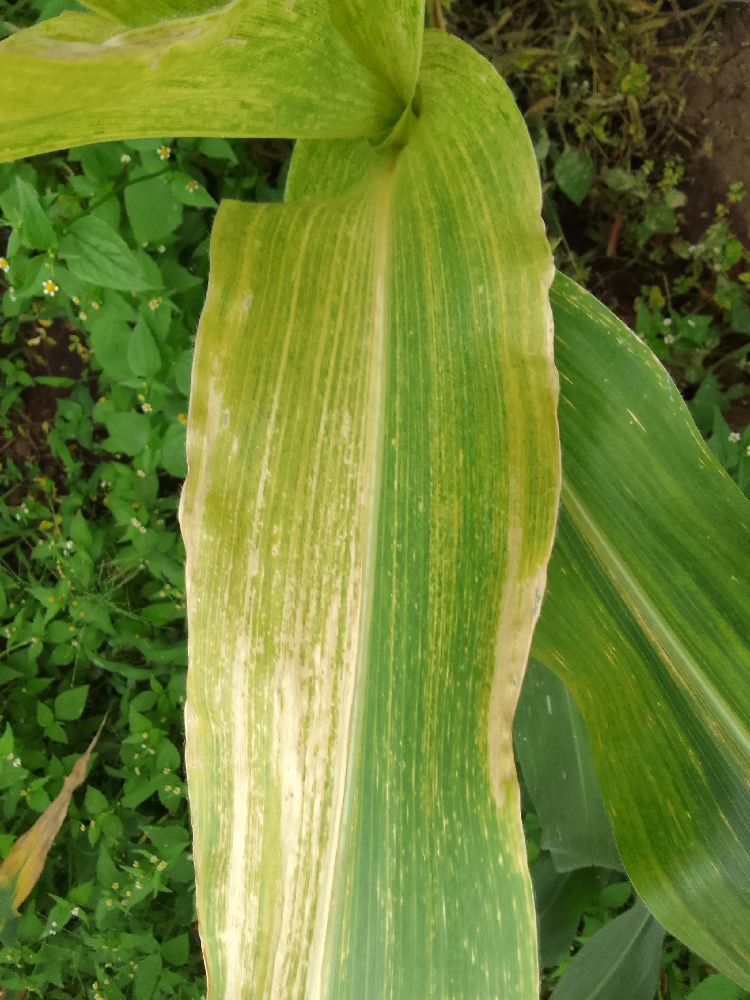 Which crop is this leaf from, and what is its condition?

maize, healthy
